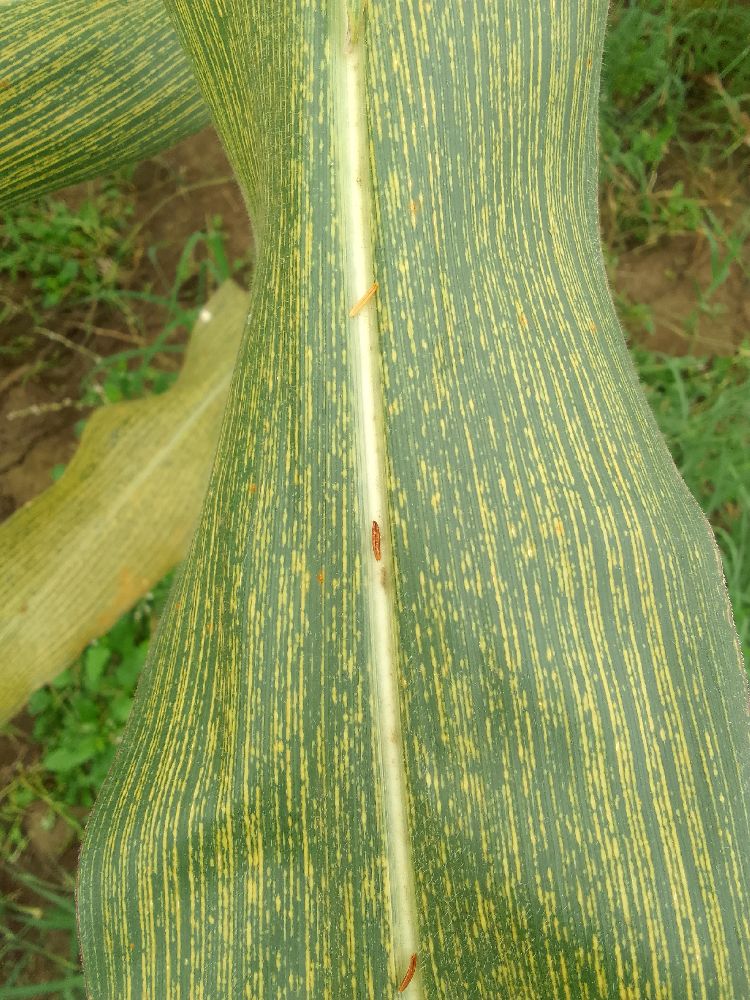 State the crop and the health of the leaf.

maize, maize streak virus
